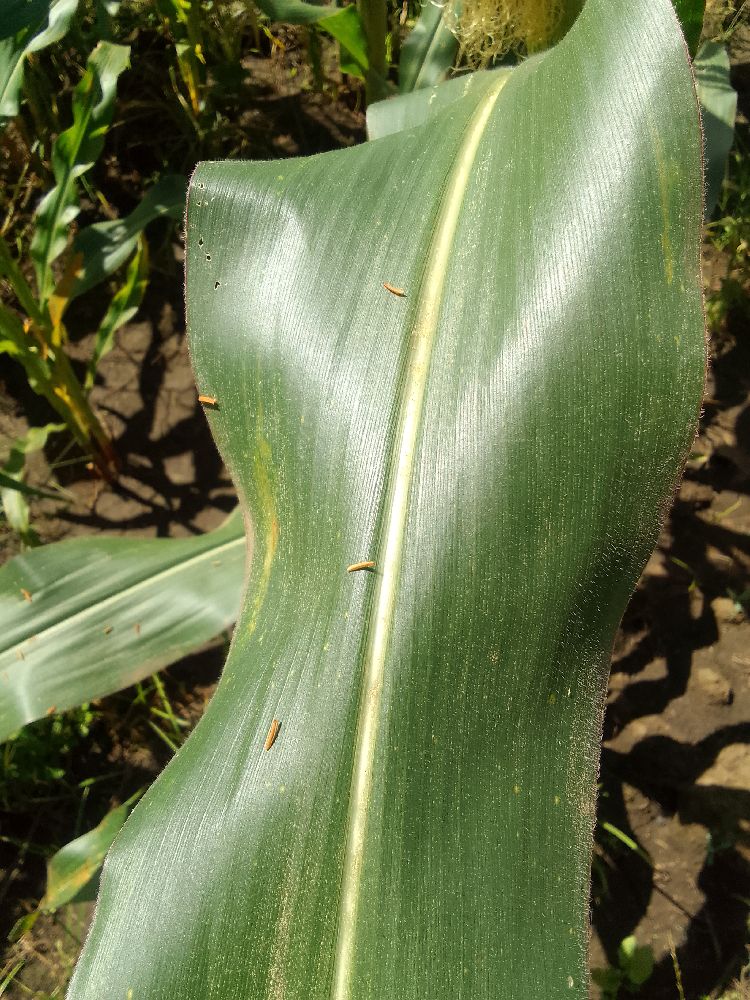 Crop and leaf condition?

maize, healthy
